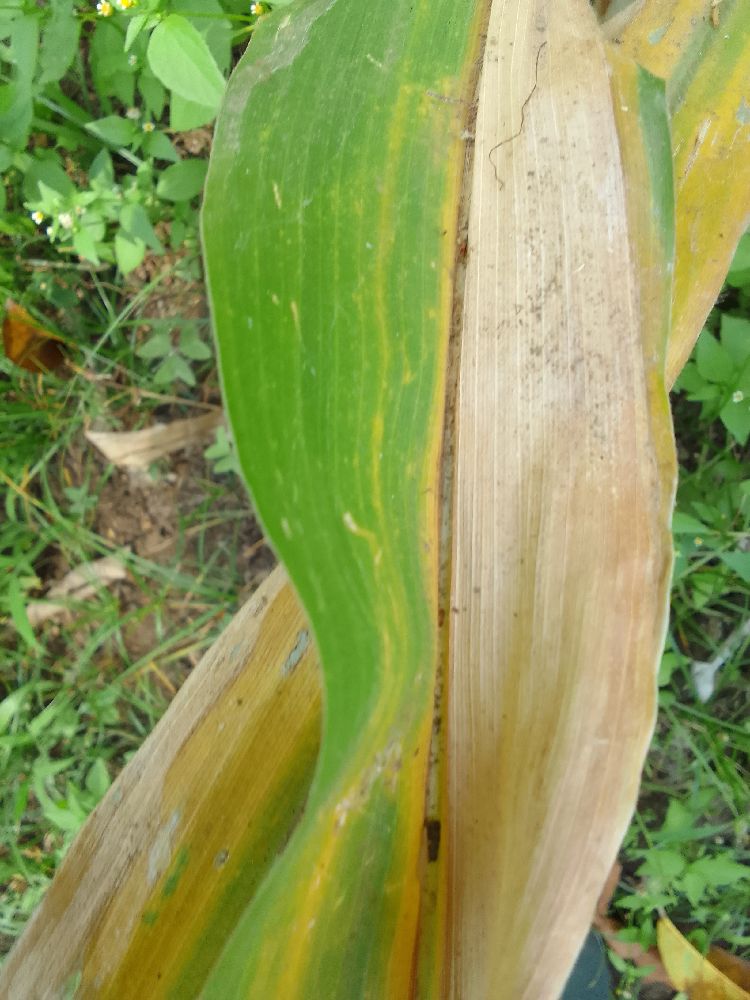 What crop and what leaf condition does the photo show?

maize, maize lethal necrosis
